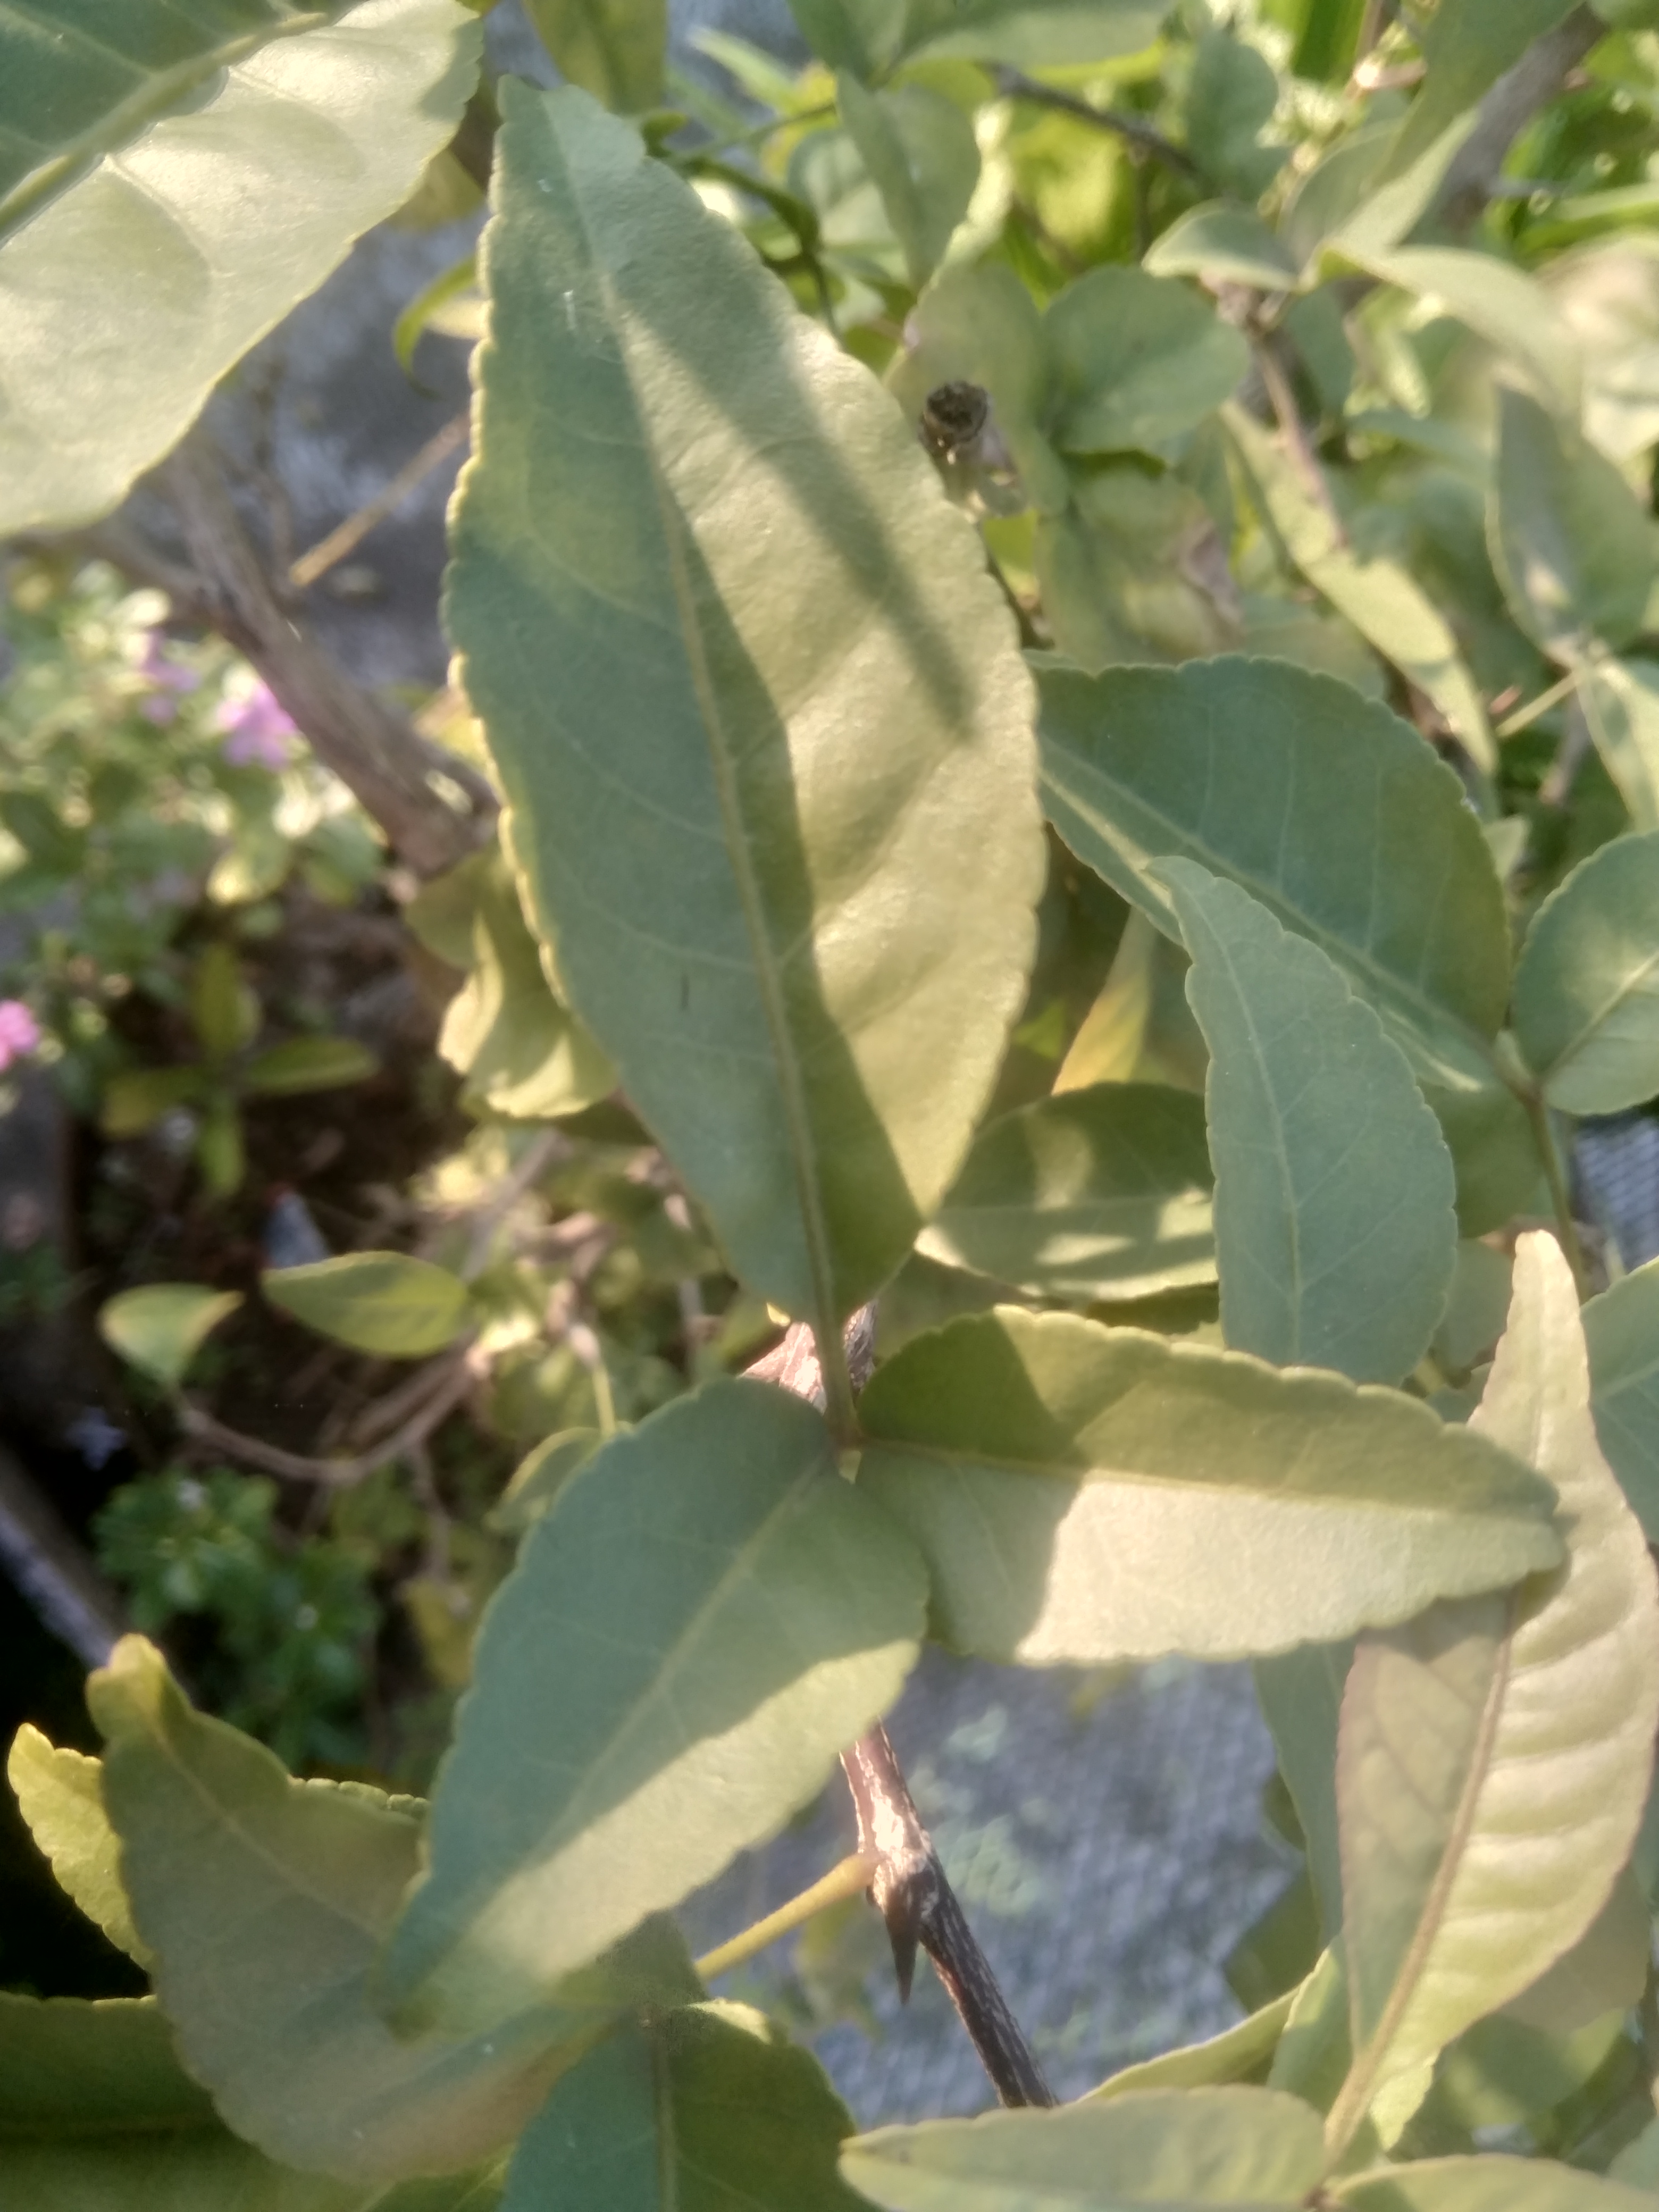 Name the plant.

wood apple
